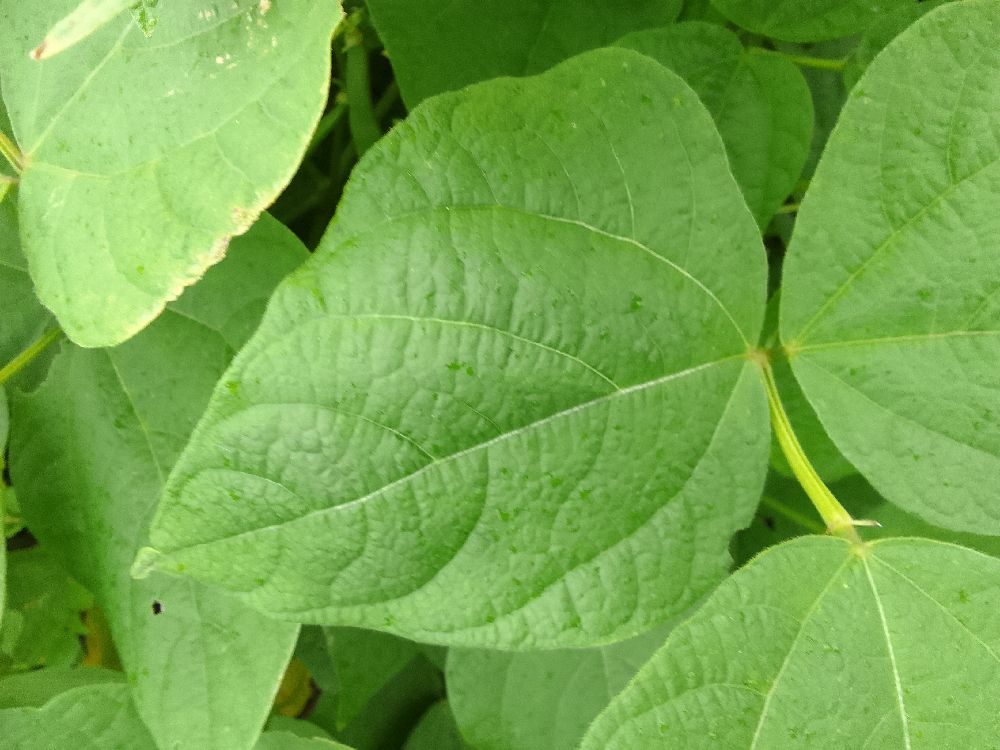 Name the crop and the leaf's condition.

common bean, healthy
